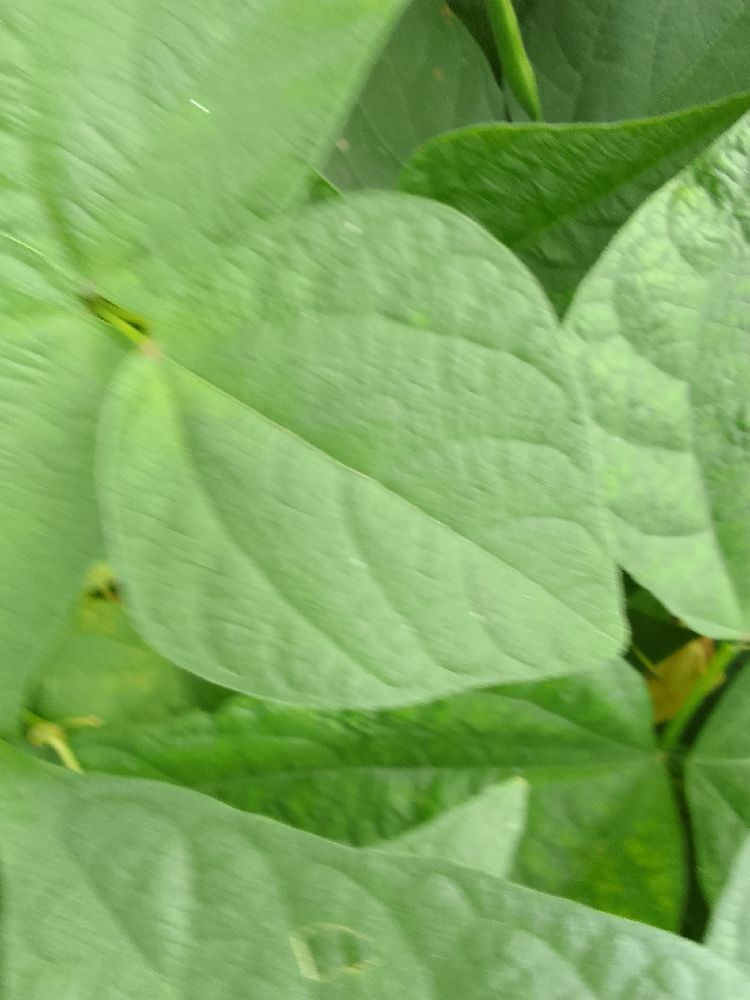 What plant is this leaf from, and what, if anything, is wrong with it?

common bean, healthy
